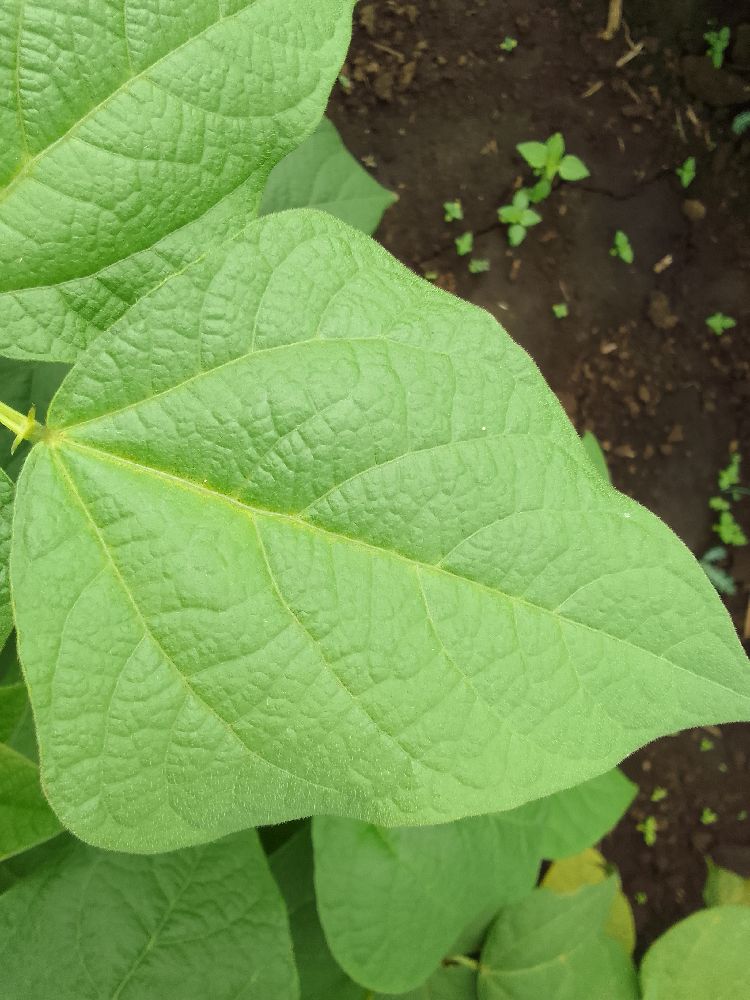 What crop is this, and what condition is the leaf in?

common bean, healthy
